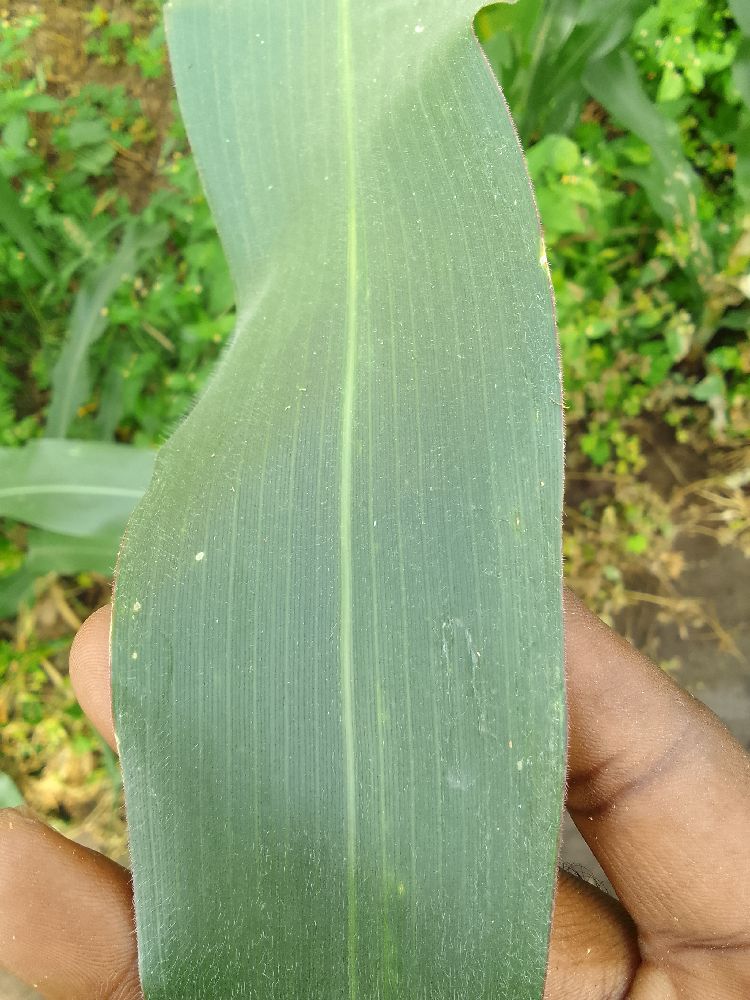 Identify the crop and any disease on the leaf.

maize, healthy
